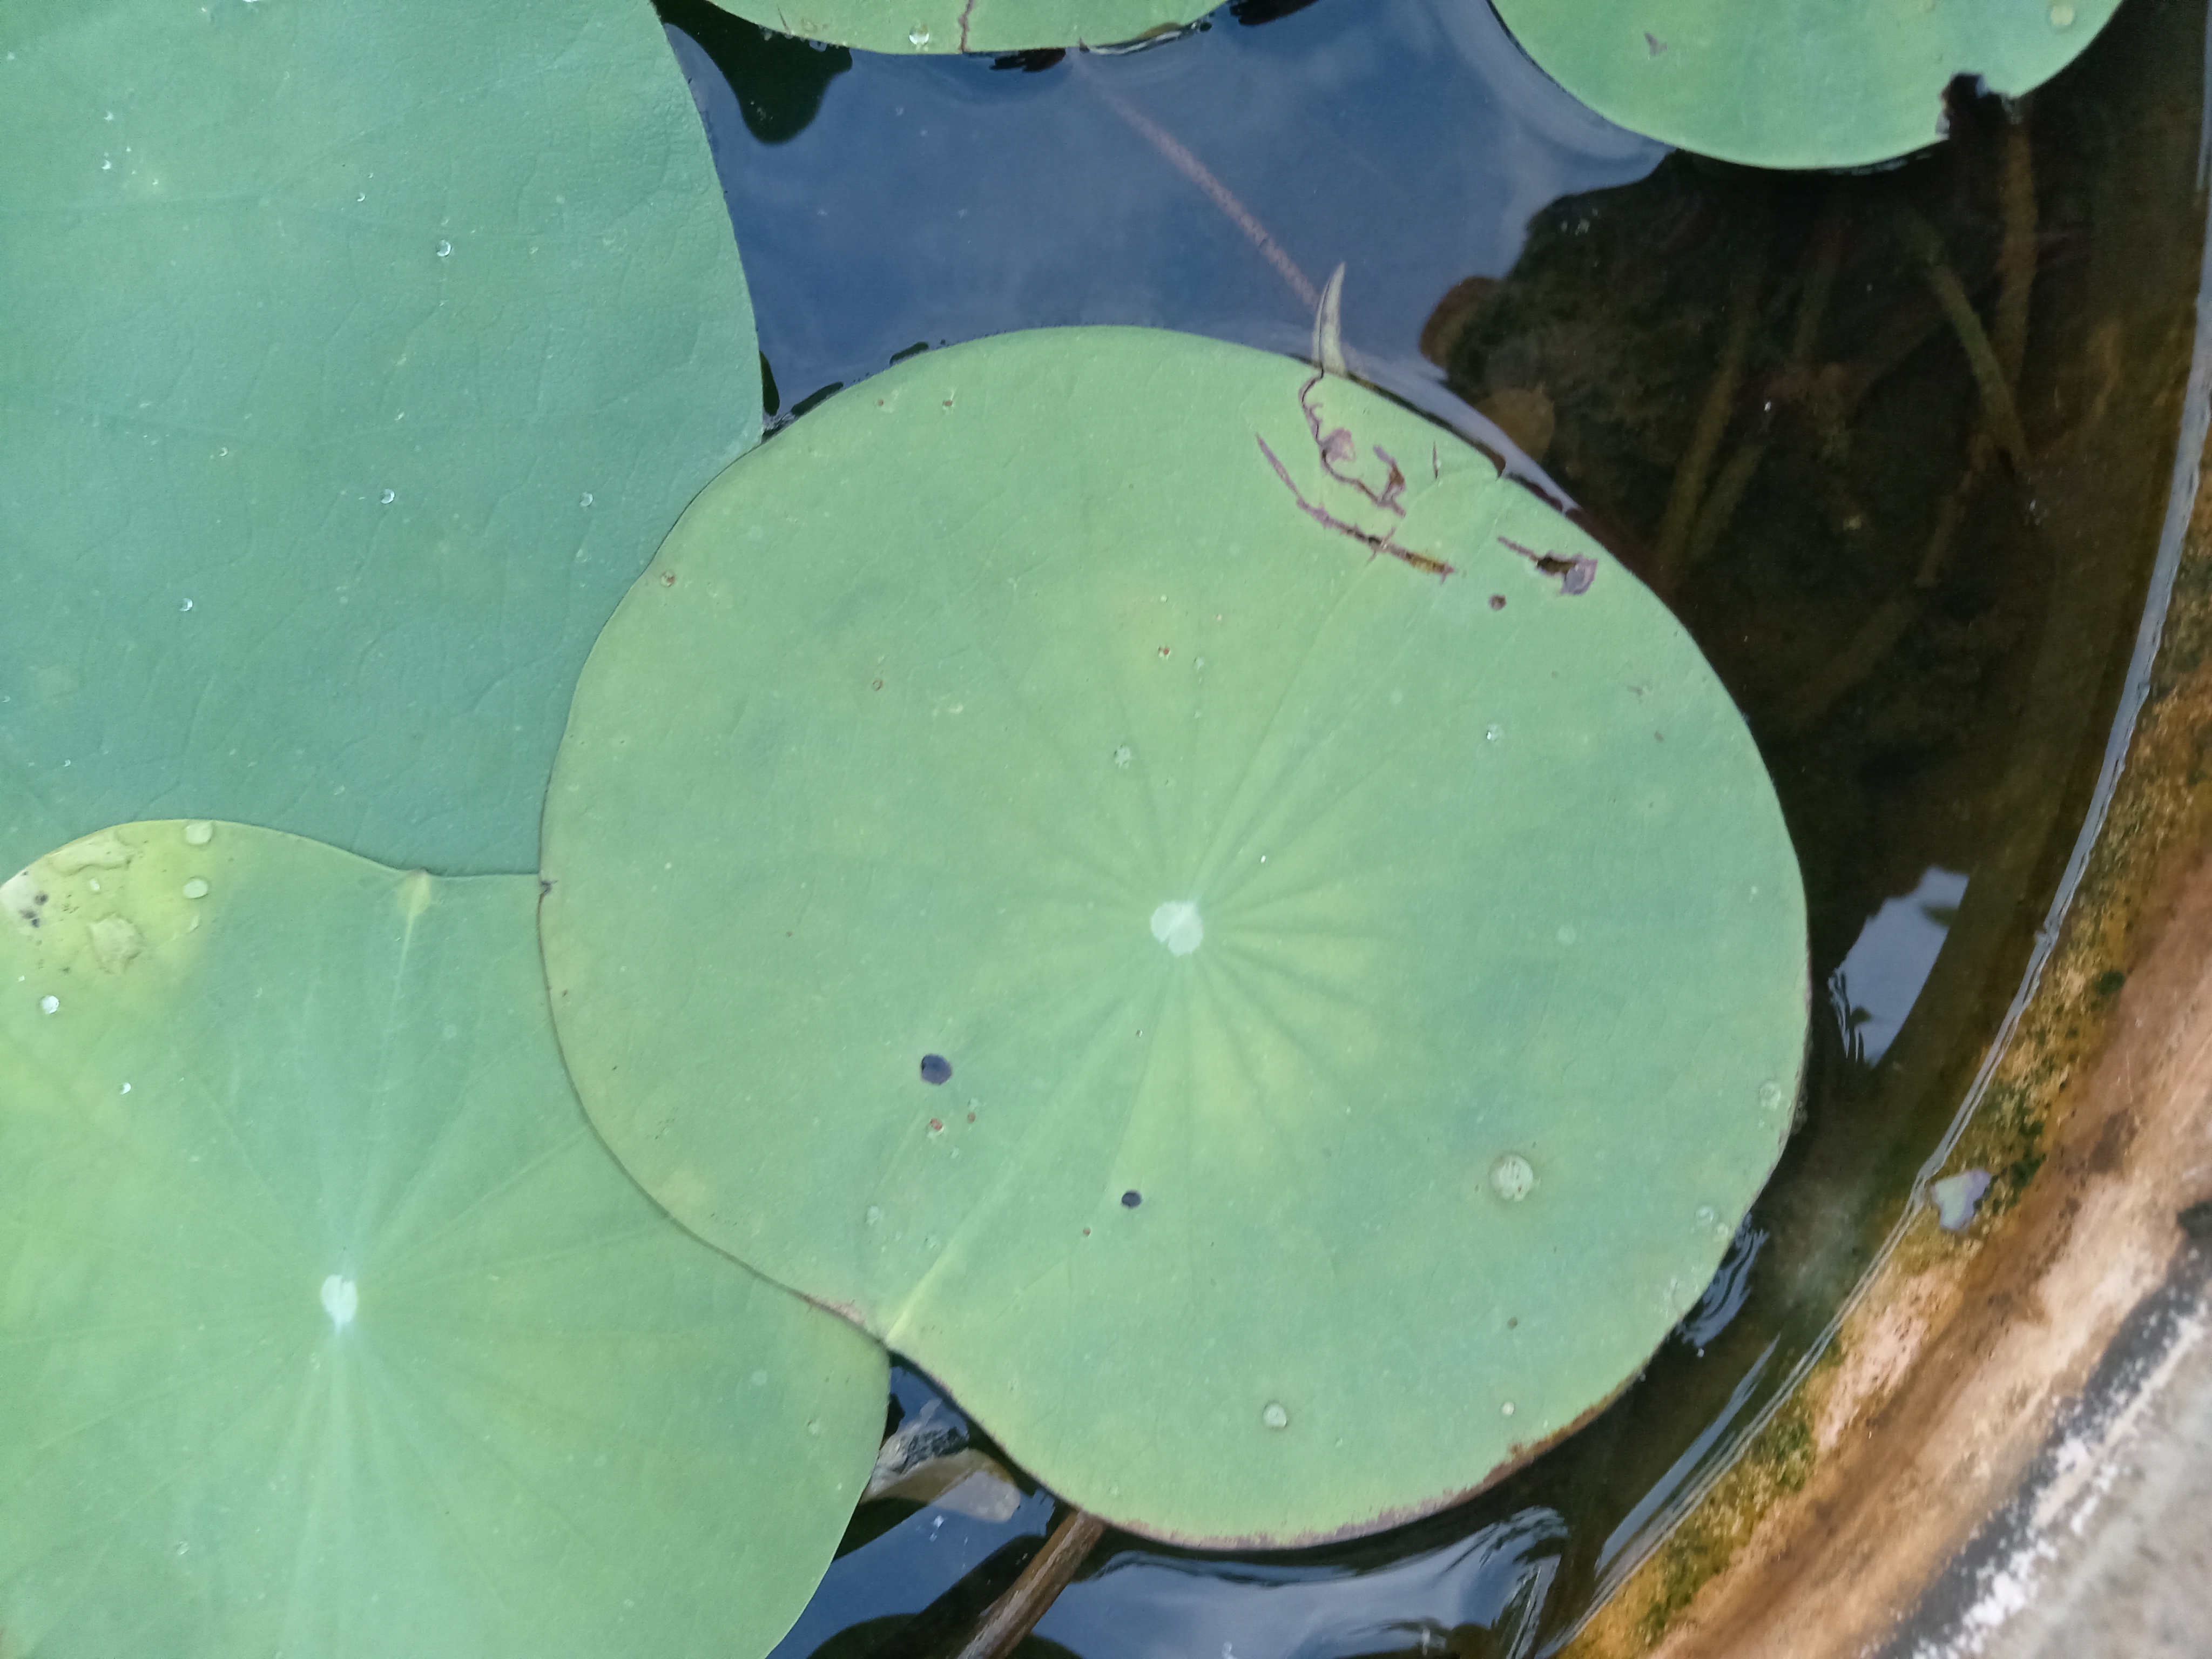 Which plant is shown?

lotus
